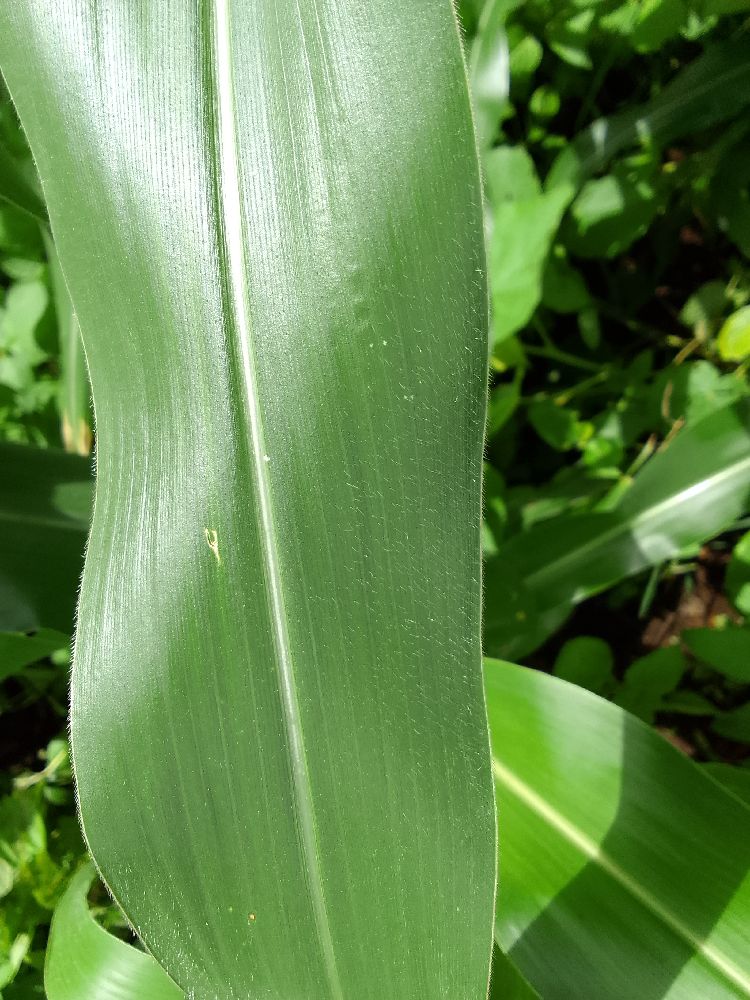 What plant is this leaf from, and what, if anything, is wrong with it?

maize, healthy
